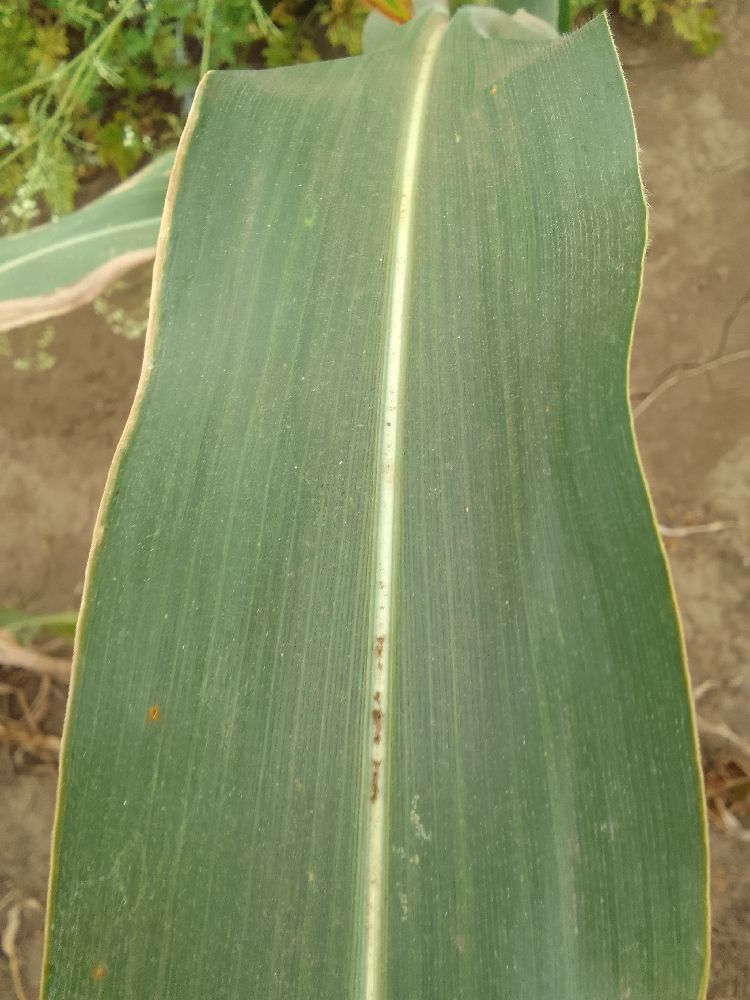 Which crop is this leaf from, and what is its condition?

maize, healthy
